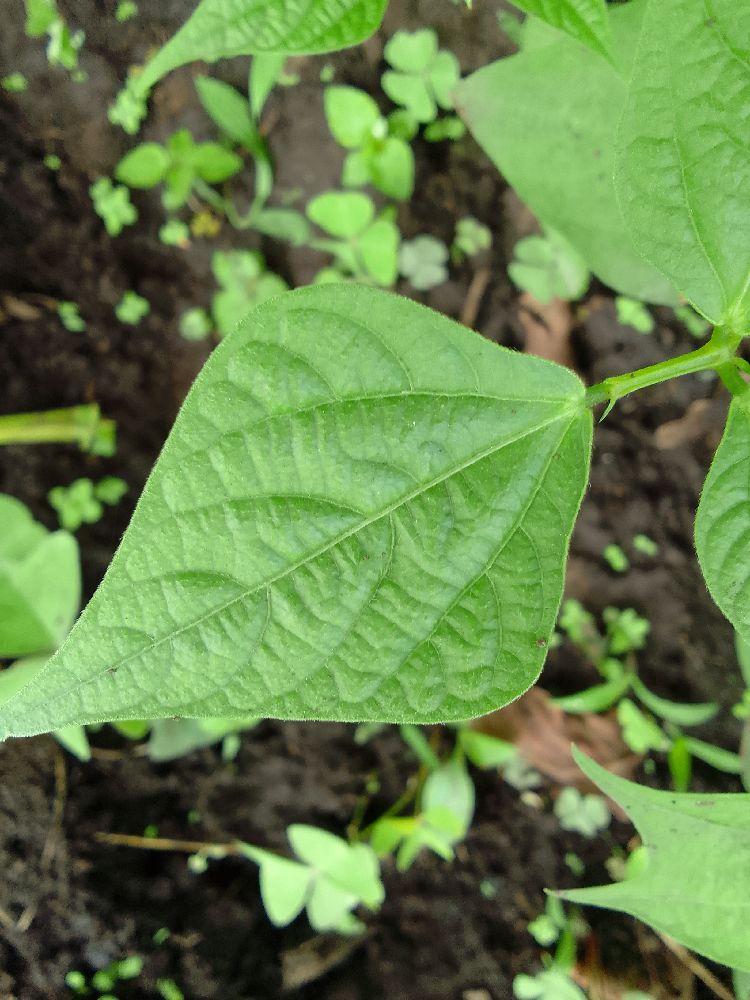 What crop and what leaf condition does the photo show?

common bean, healthy
